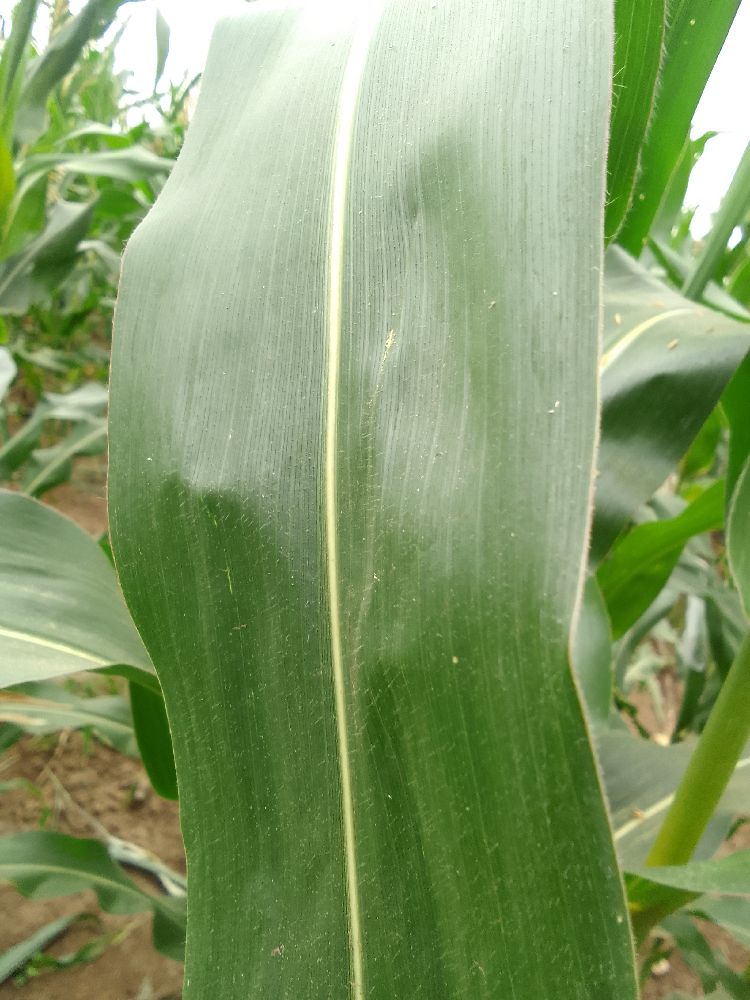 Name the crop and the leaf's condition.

maize, healthy
